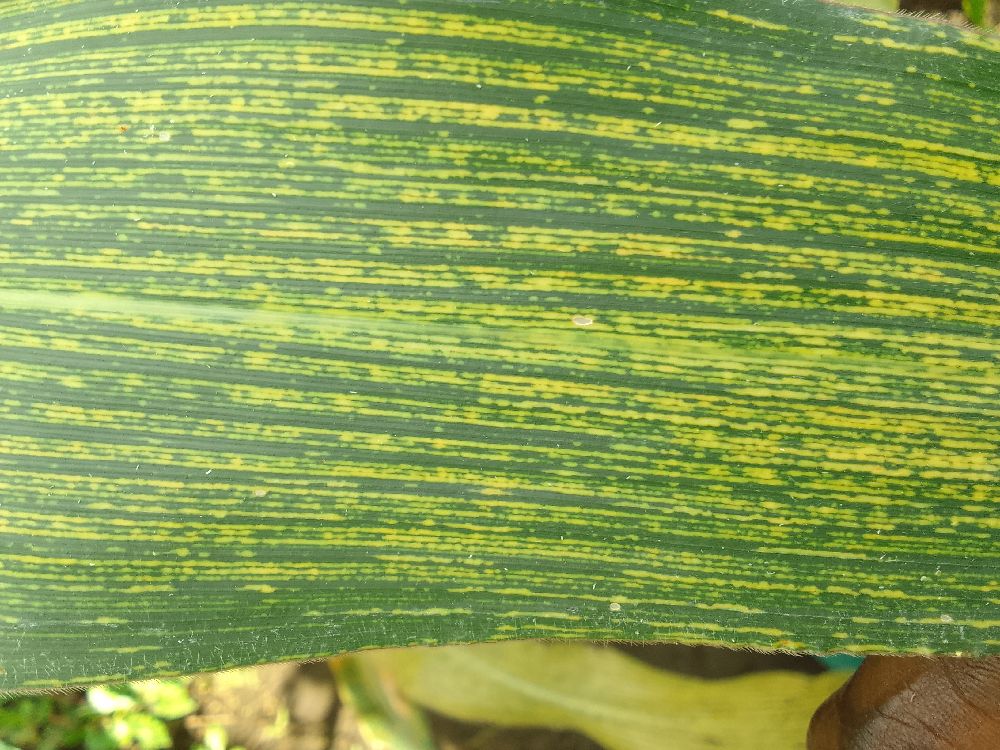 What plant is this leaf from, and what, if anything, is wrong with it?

maize, healthy
